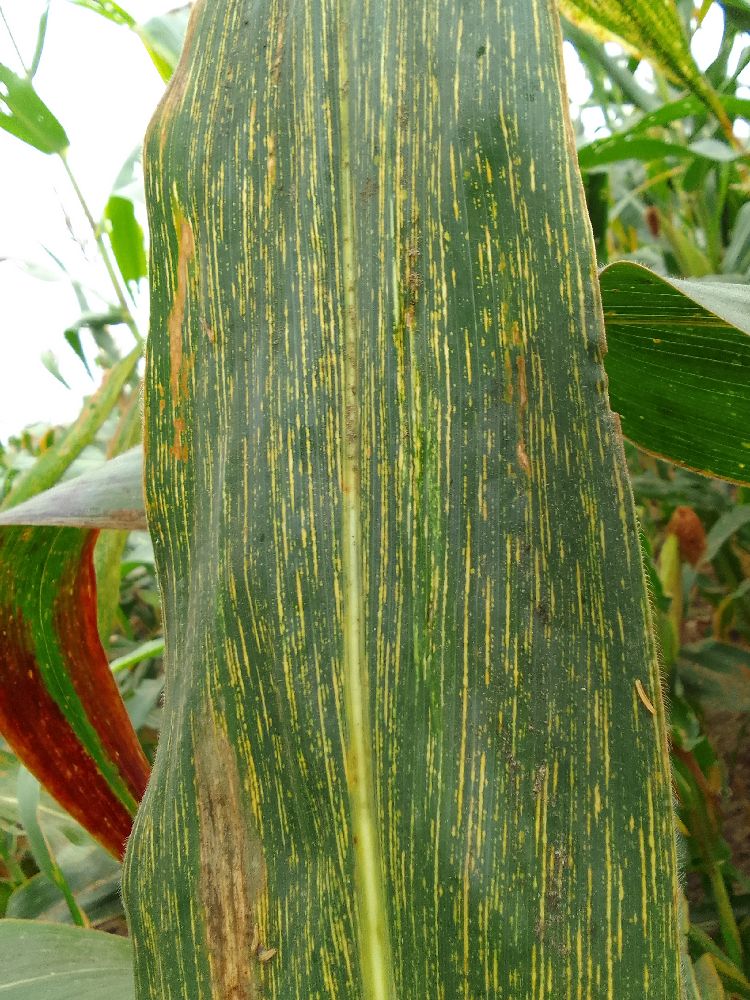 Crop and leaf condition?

maize, maize streak virus
